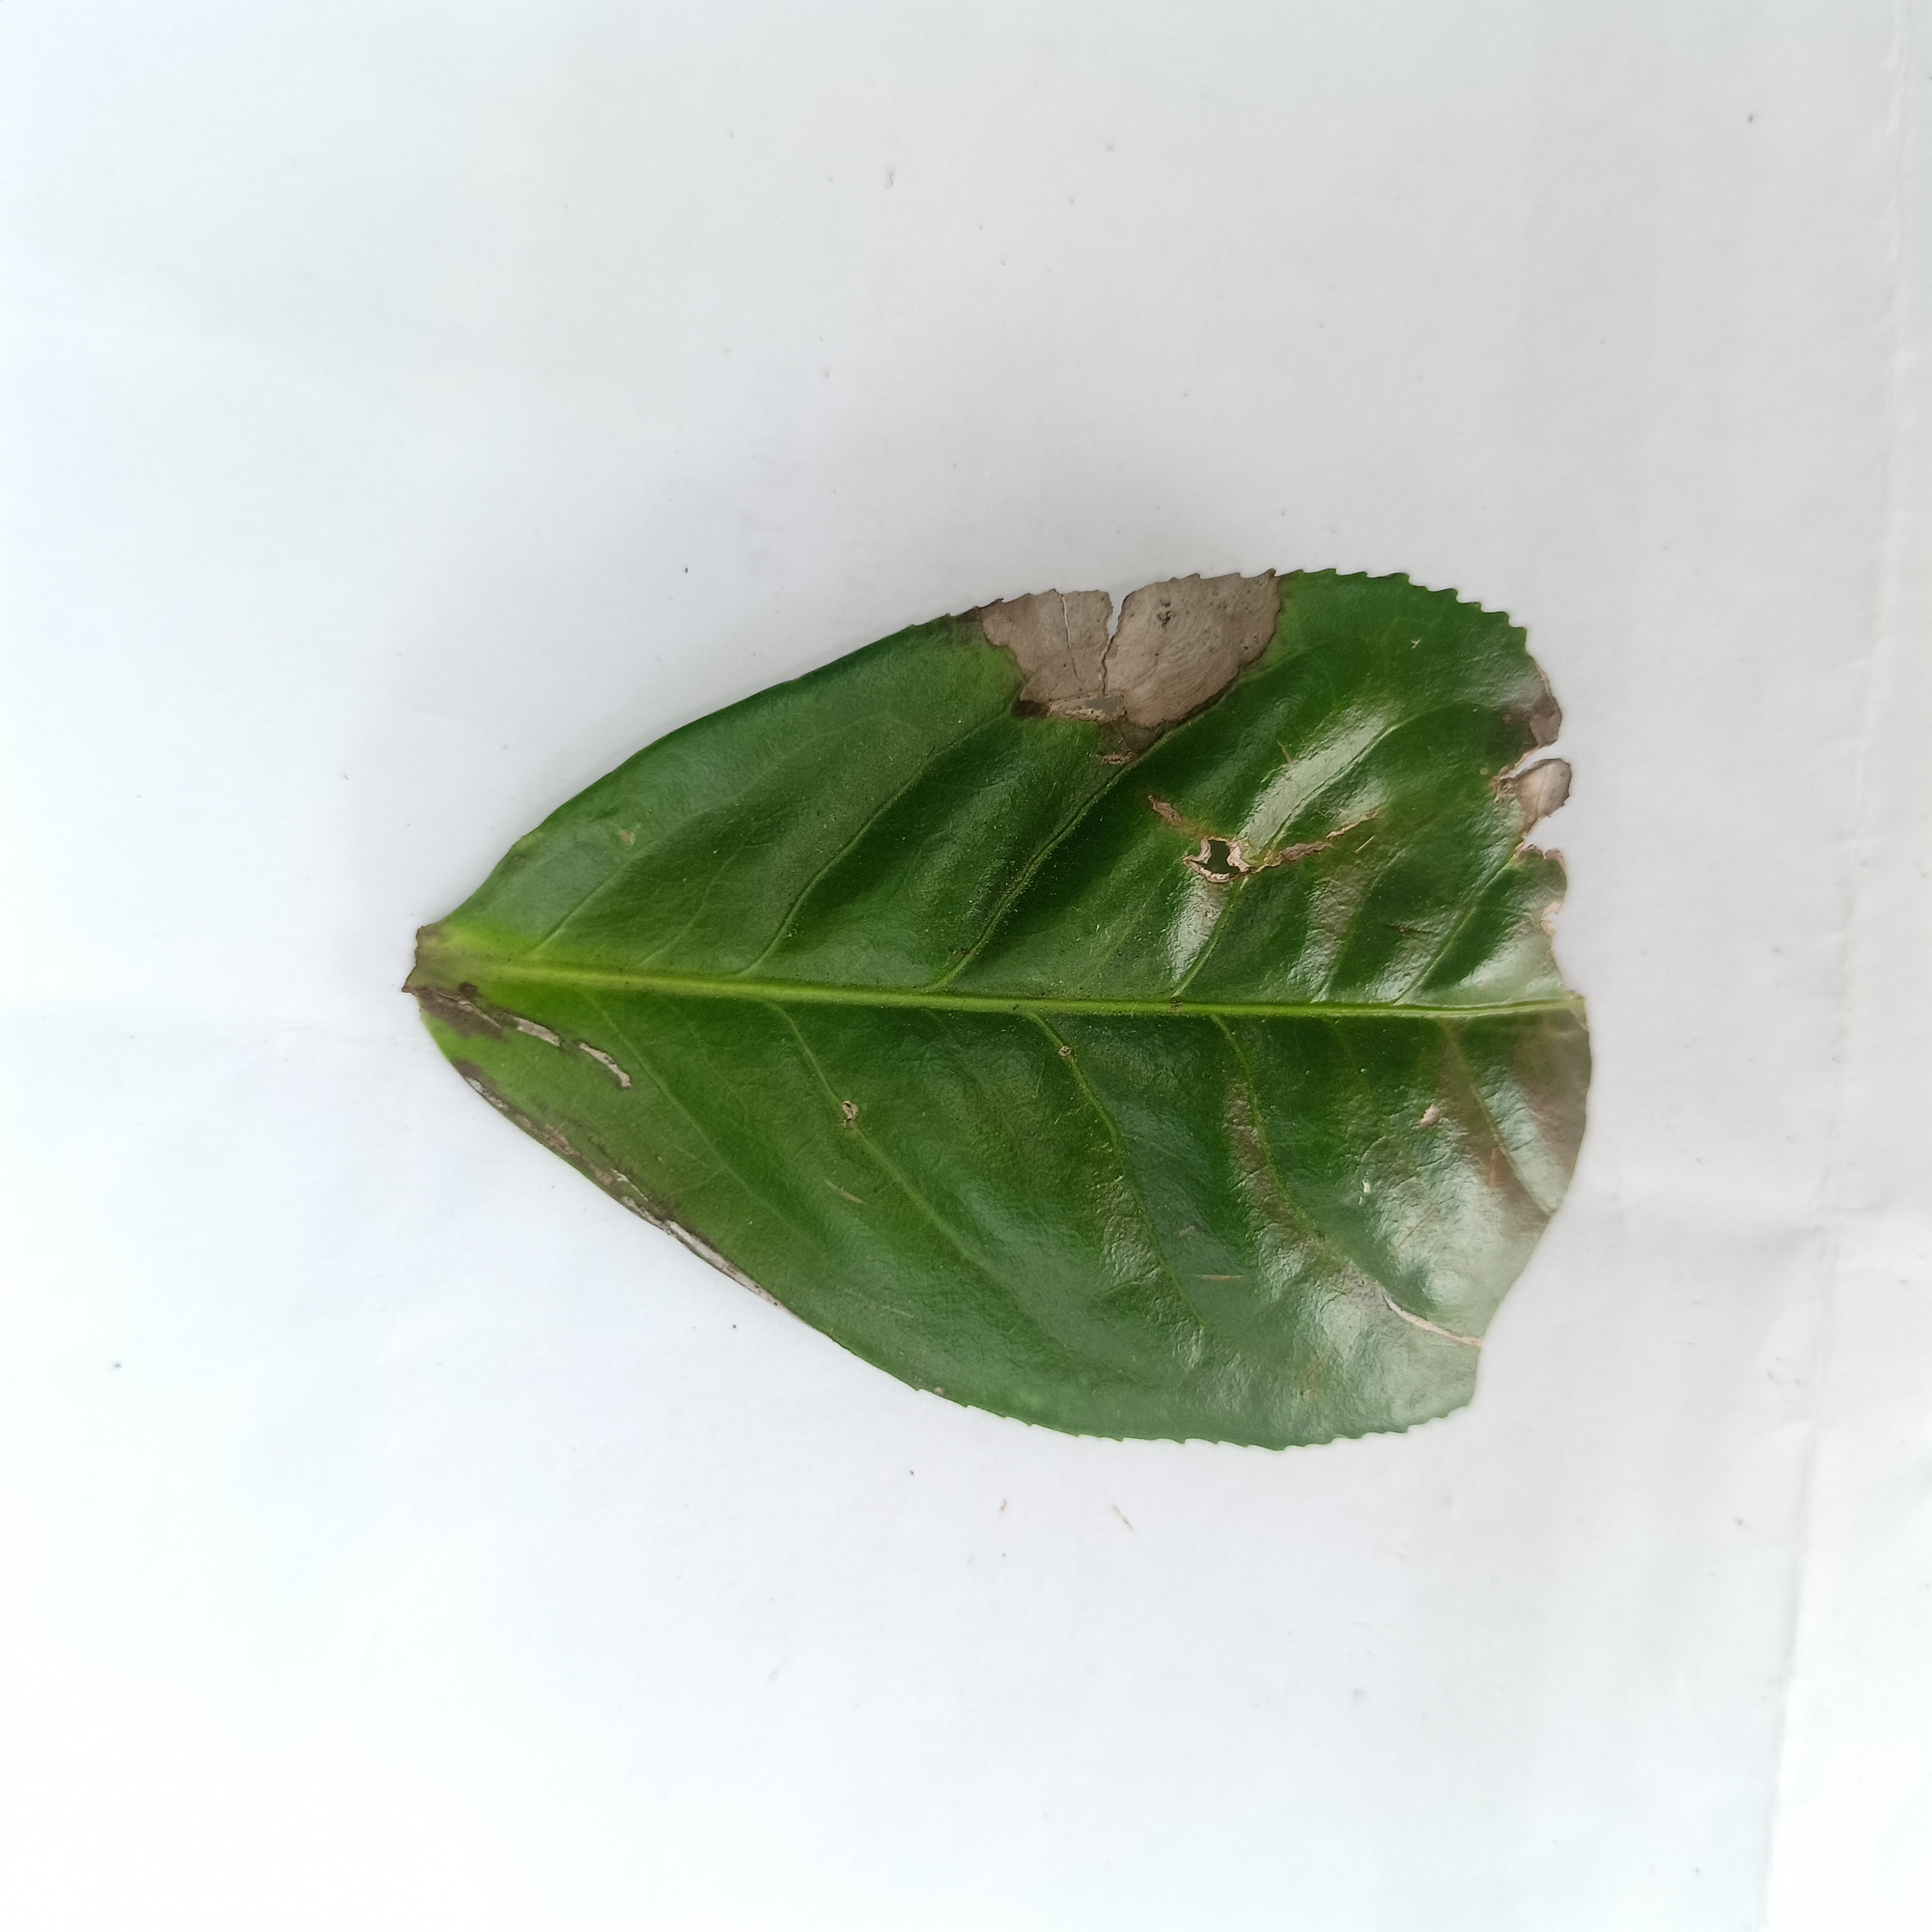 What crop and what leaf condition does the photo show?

tea, brown blight
